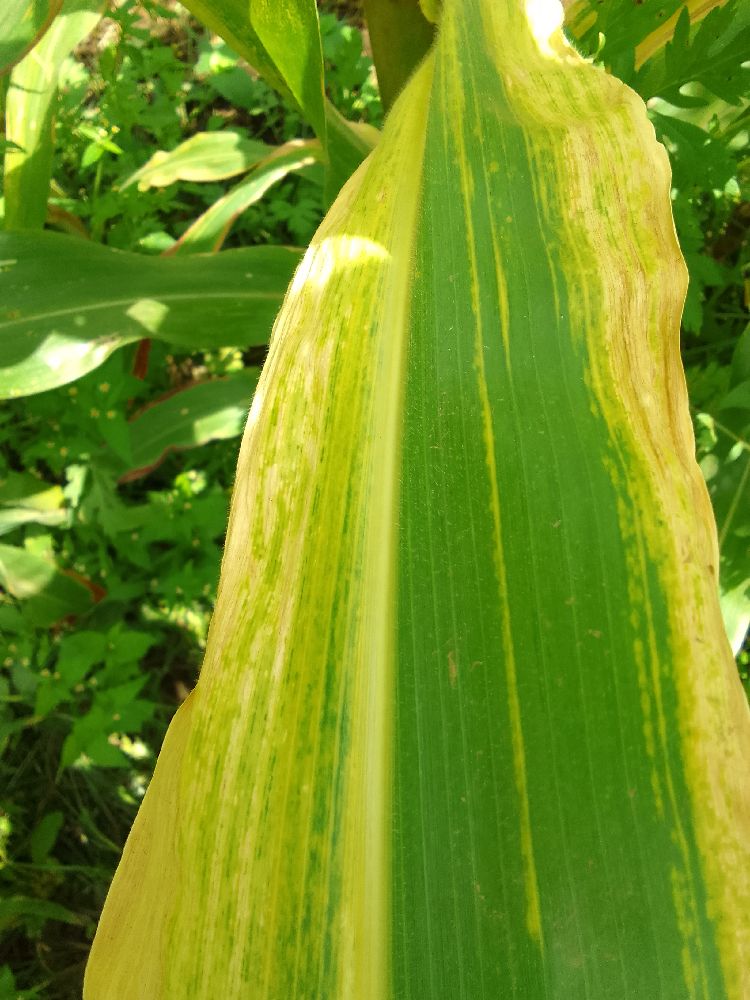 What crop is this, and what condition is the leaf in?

maize, maize lethal necrosis
